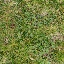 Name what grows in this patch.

unstructured weed
